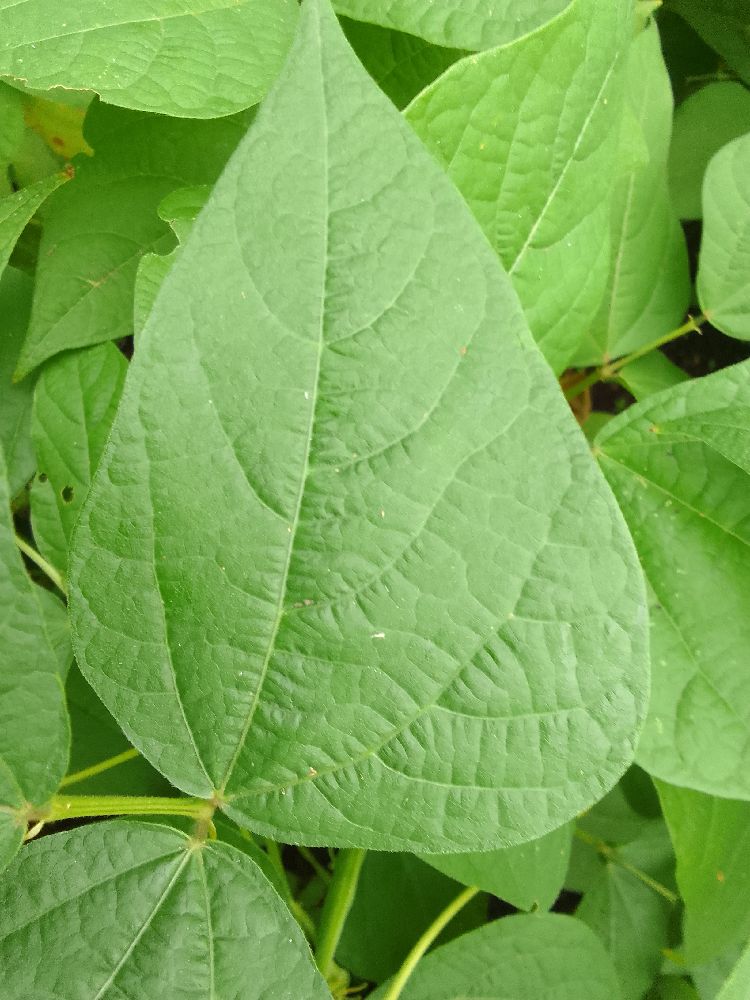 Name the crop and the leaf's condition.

common bean, healthy
